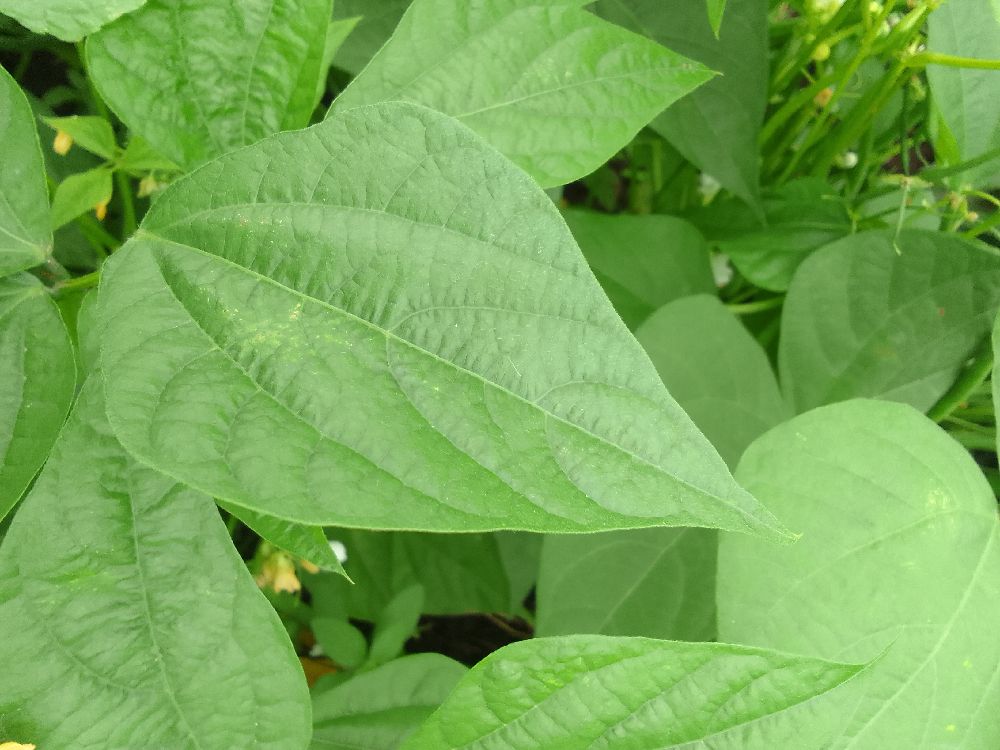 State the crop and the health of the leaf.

common bean, healthy
